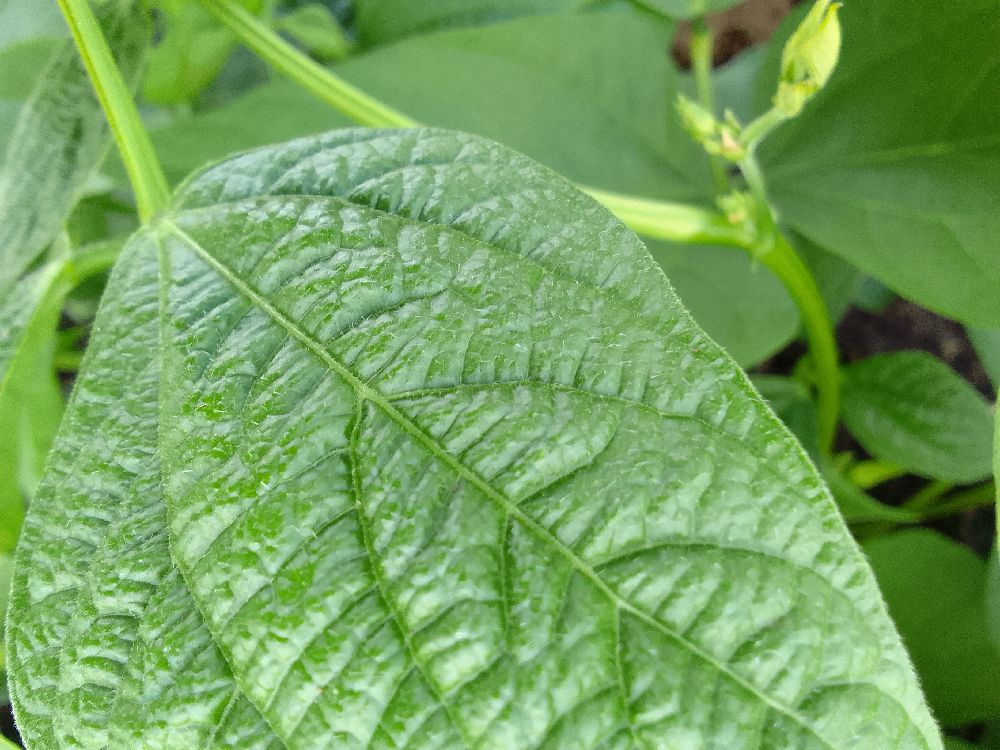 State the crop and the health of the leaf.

common bean, healthy
